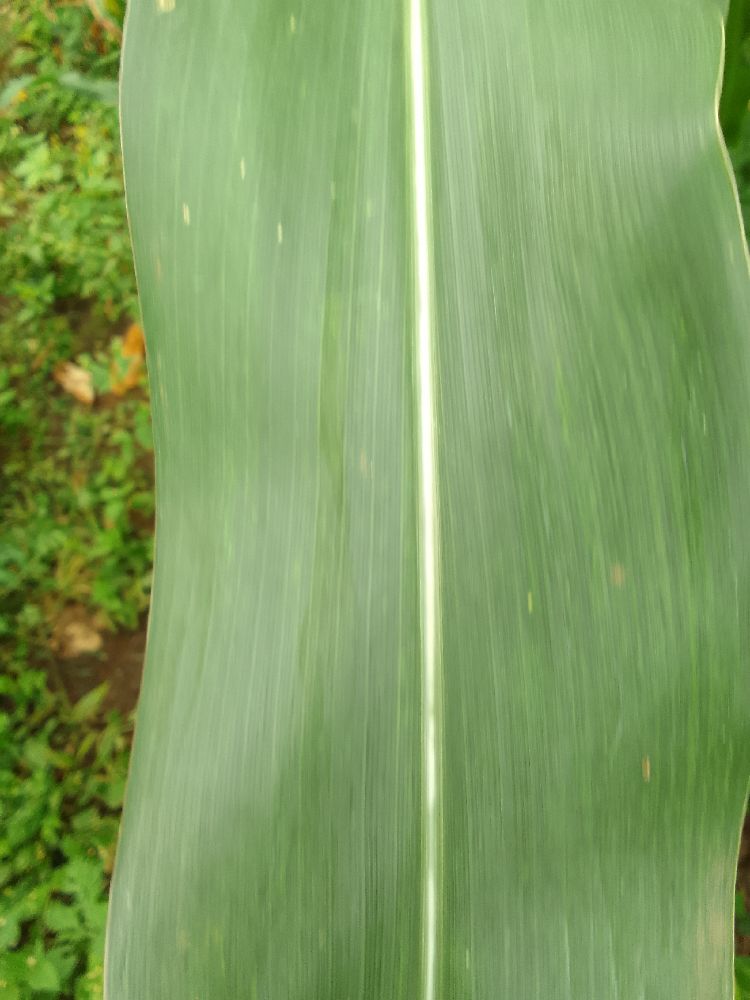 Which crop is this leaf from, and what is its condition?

maize, healthy
